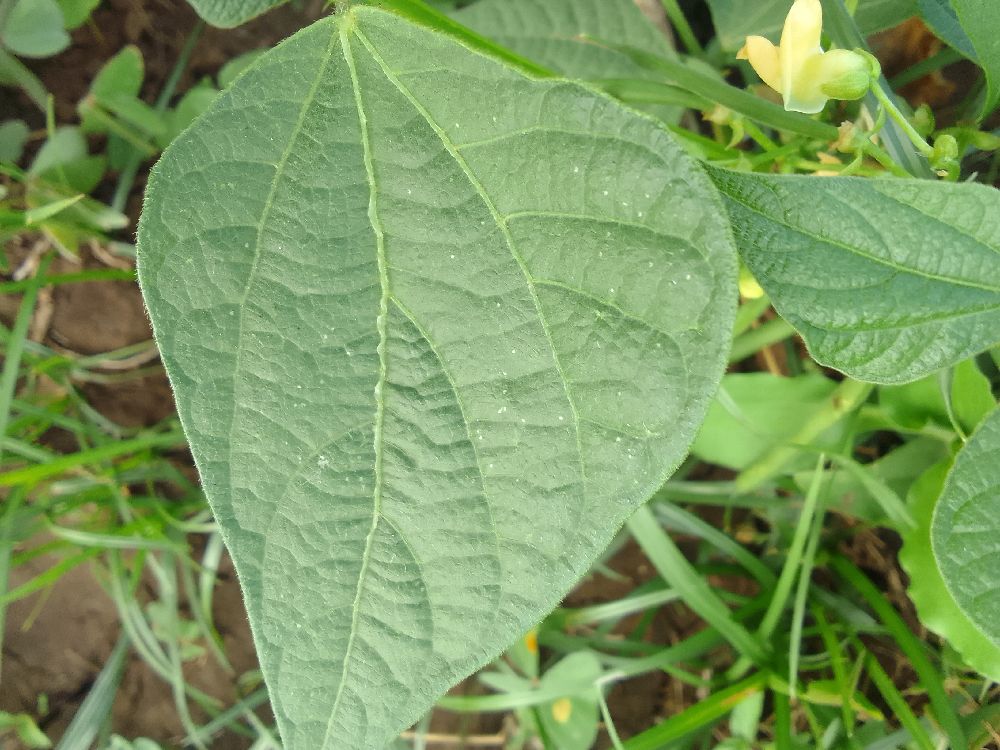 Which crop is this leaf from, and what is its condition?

common bean, healthy
